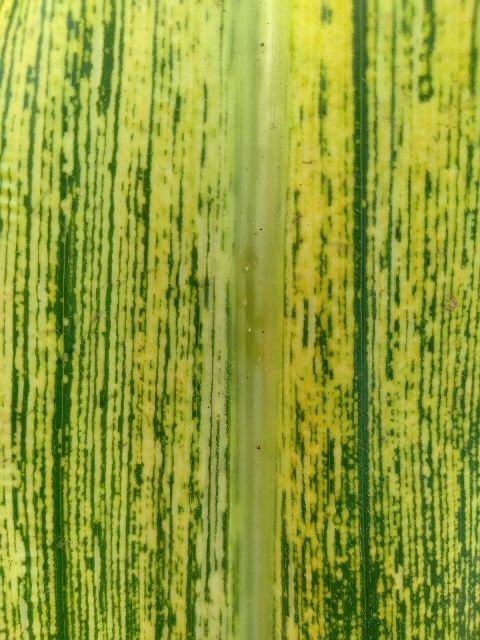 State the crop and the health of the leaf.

maize, maize streak virus
